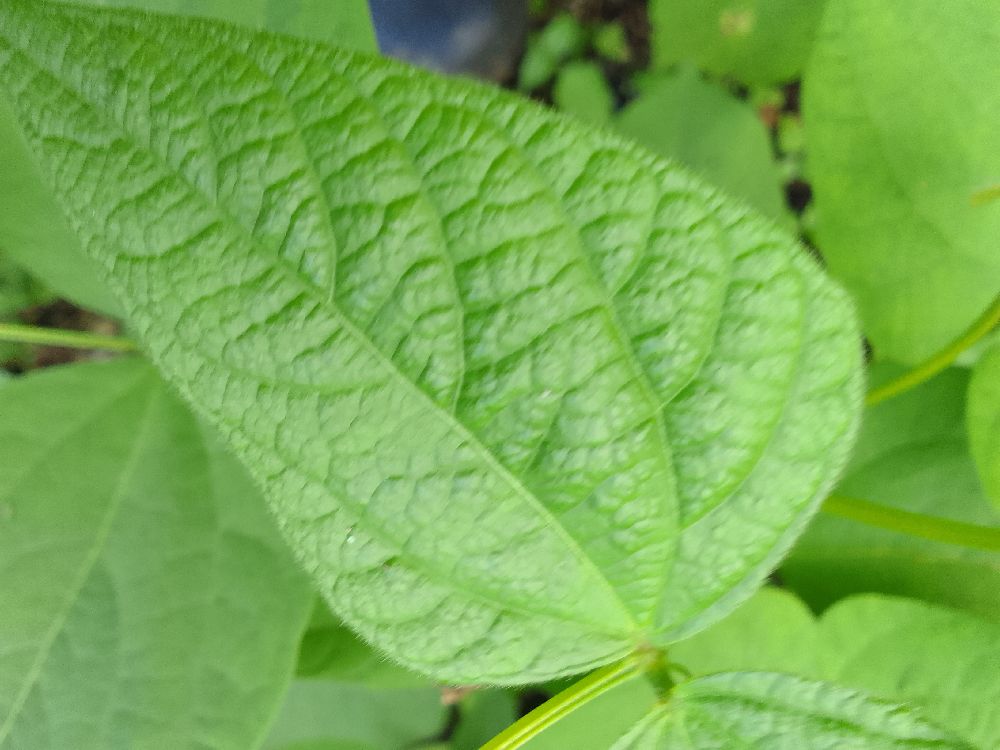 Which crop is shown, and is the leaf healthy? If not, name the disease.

common bean, healthy
